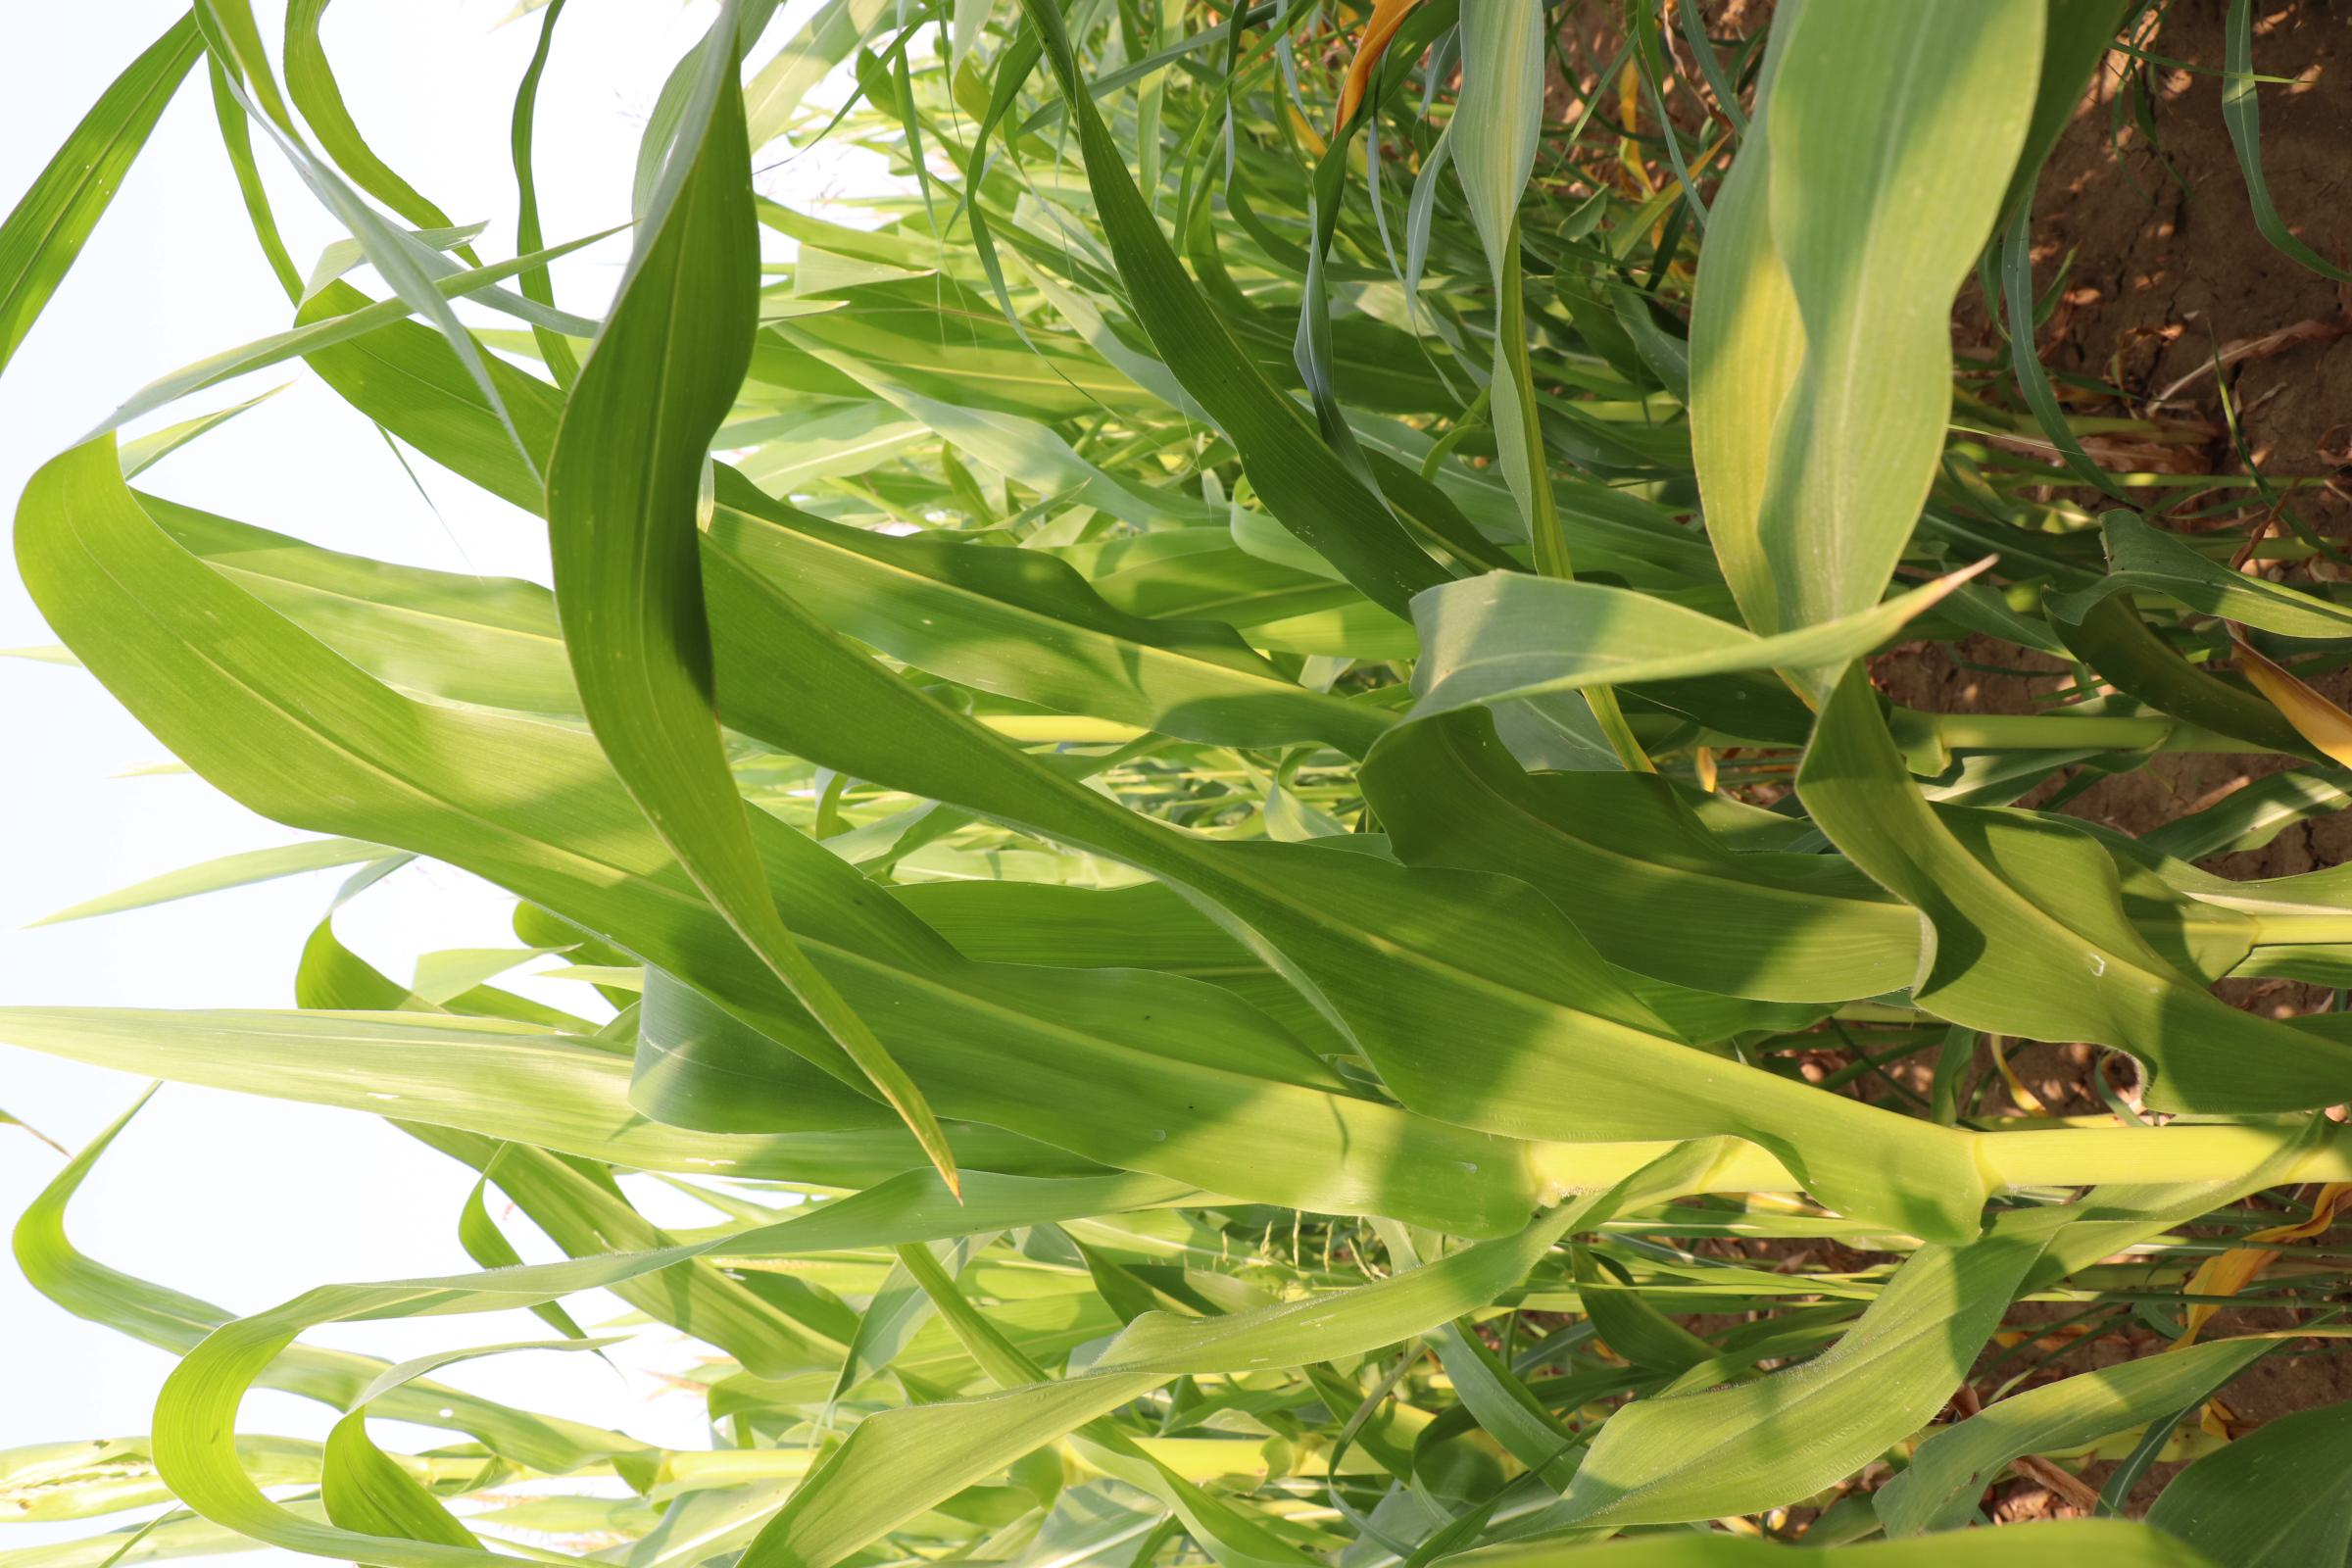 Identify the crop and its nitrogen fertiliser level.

maize, no added nitrogen
